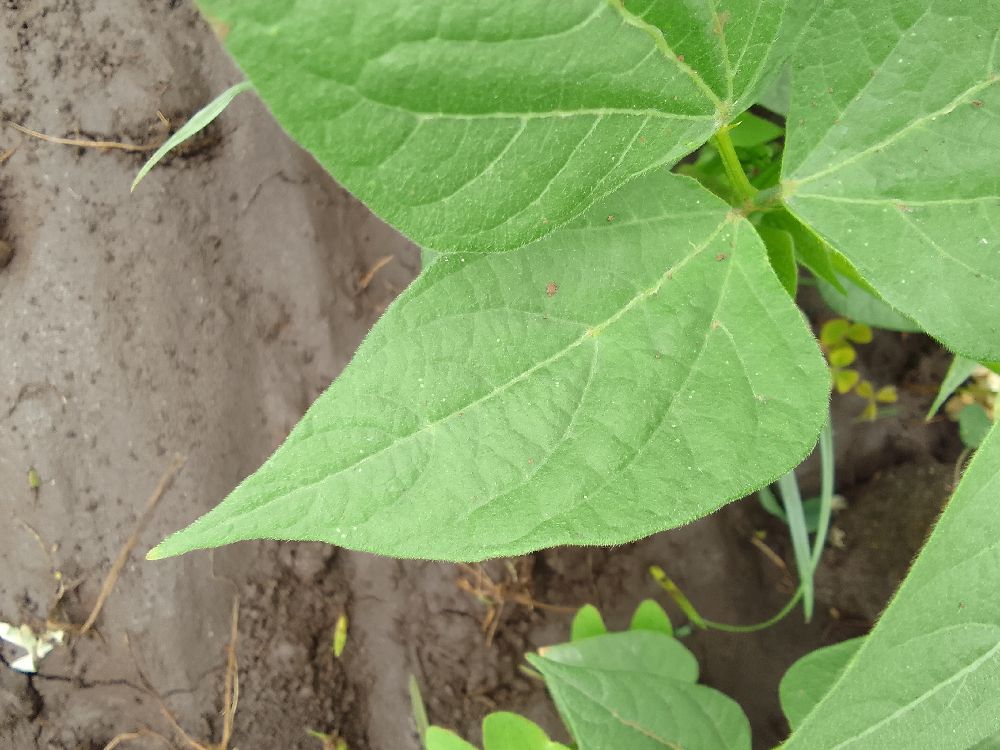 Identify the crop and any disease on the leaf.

common bean, healthy
